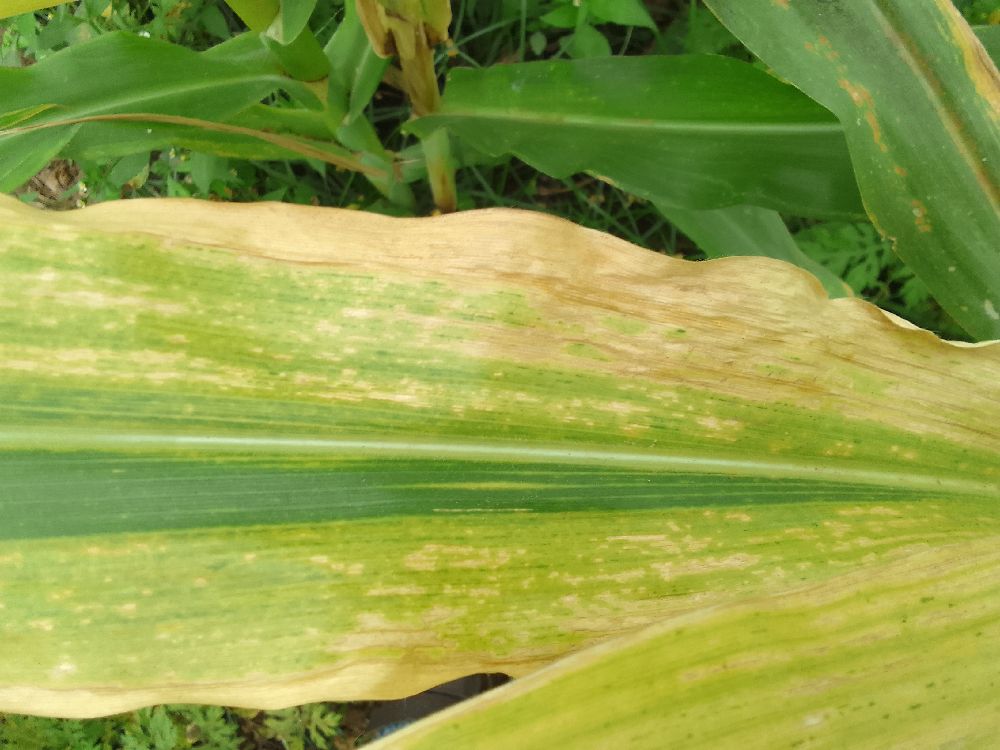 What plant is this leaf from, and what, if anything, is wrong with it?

maize, maize lethal necrosis
